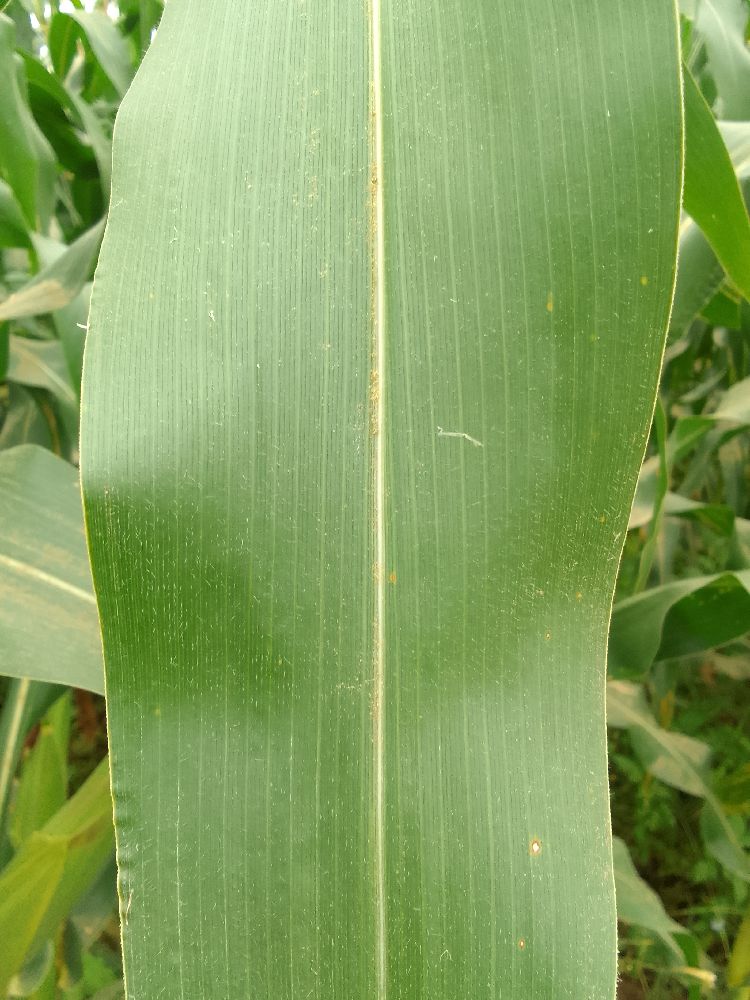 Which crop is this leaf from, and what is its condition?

maize, healthy
